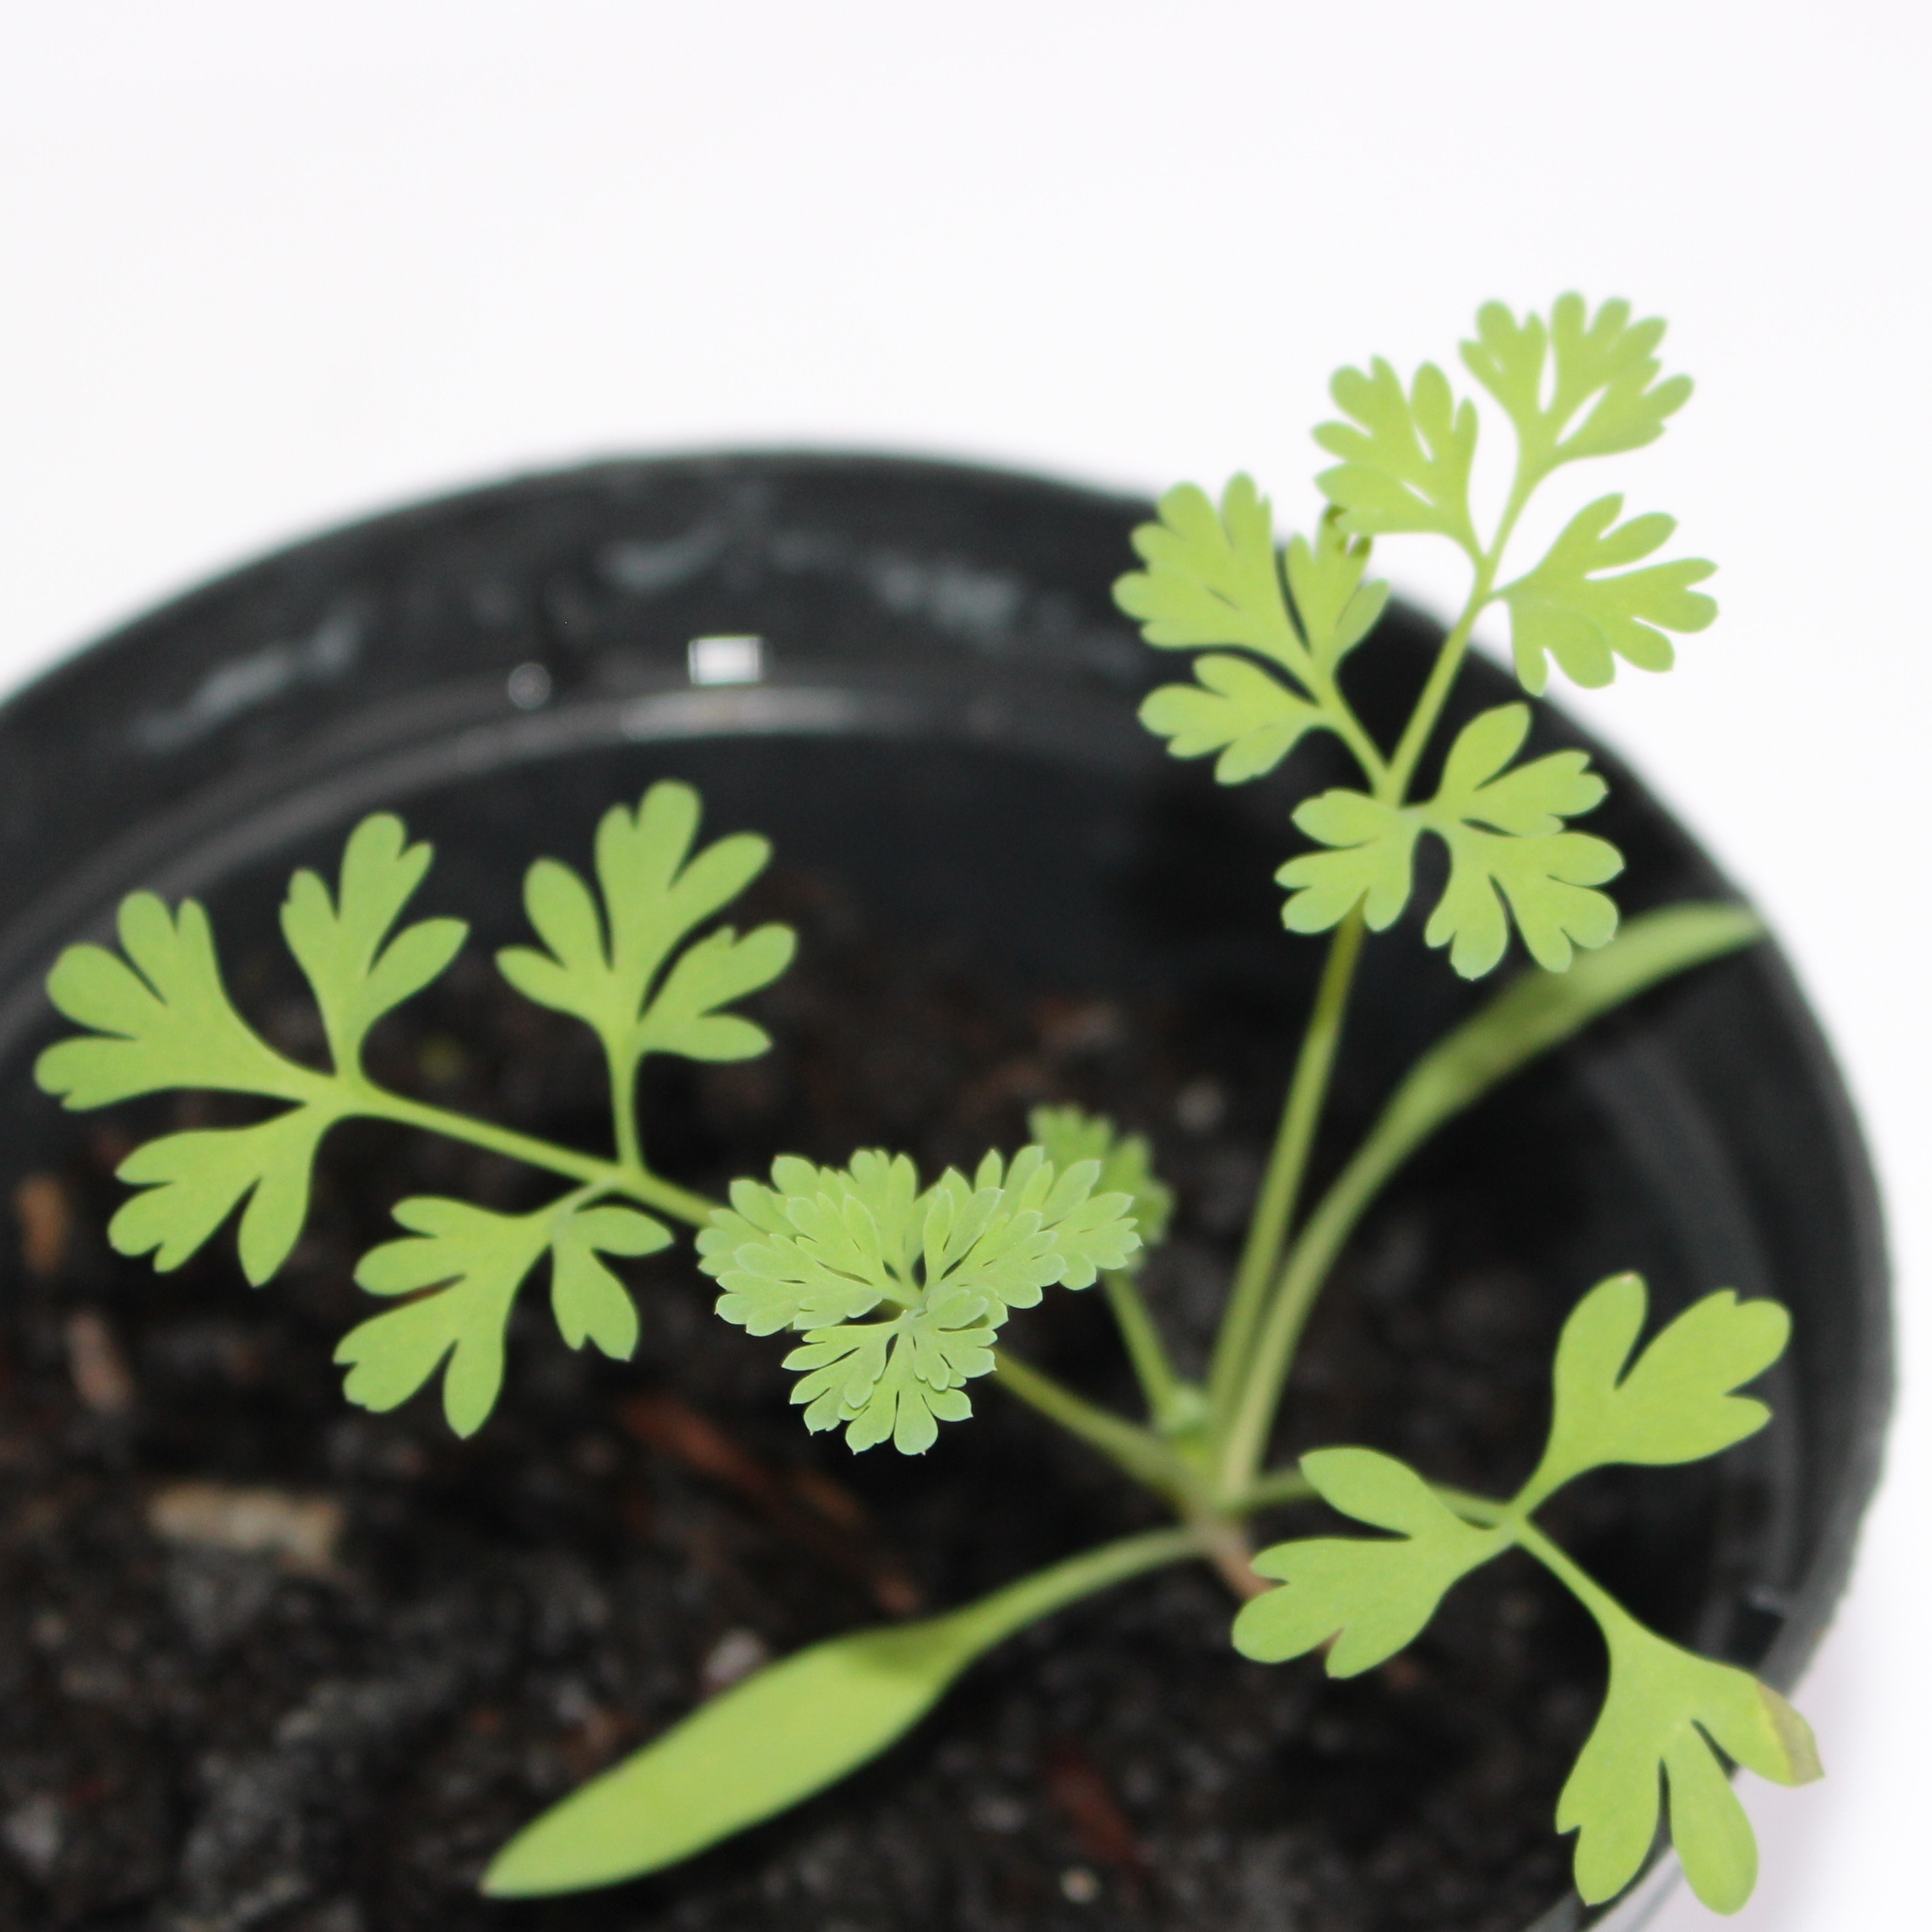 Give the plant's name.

Fumaria officinalis
